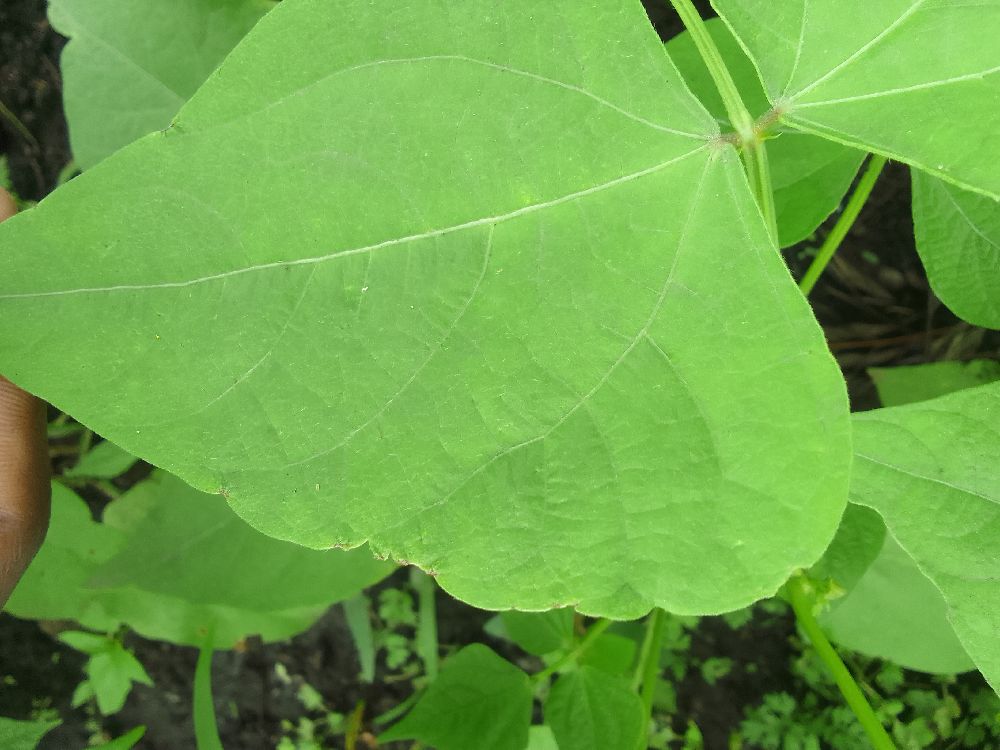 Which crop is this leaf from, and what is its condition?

common bean, healthy
